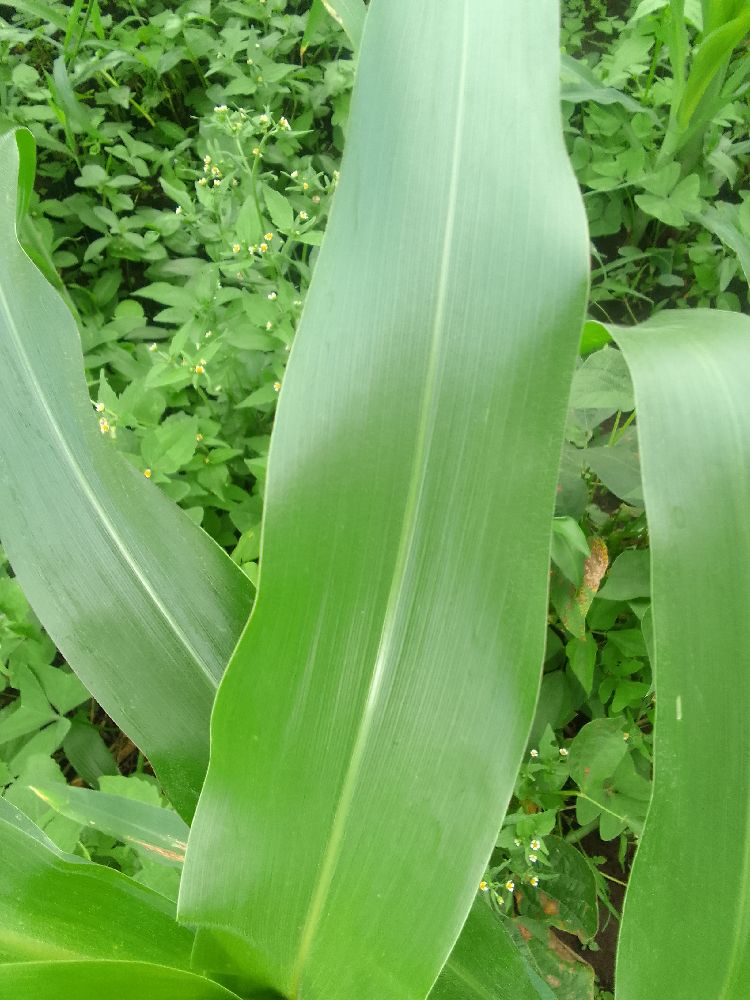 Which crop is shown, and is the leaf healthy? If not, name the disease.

maize, healthy
